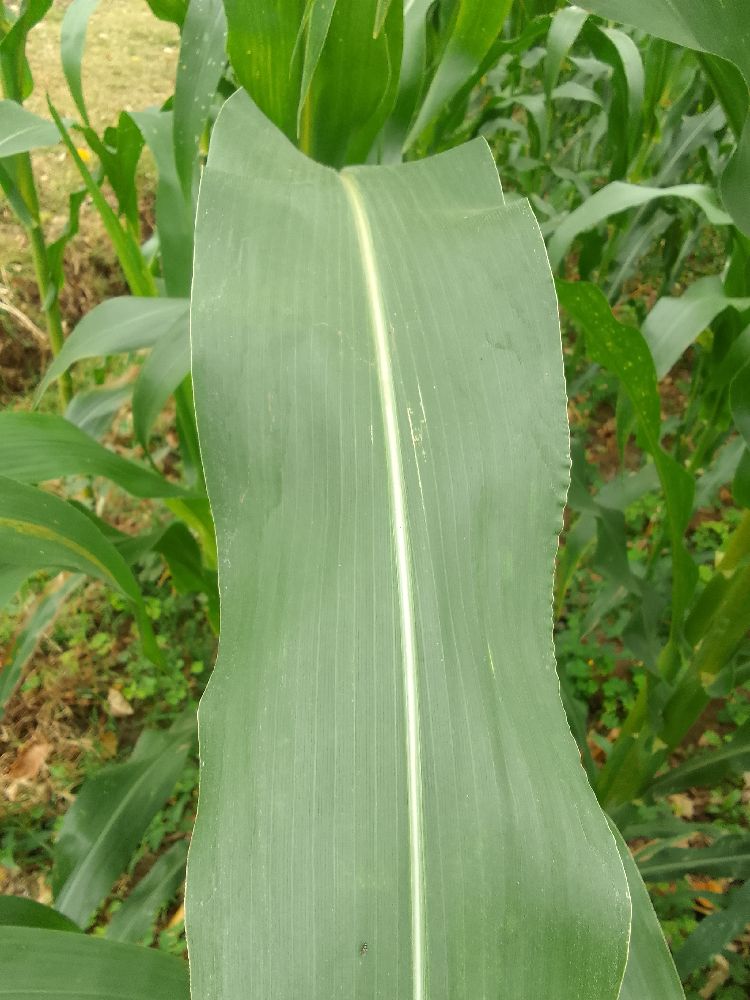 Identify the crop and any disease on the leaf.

maize, healthy
